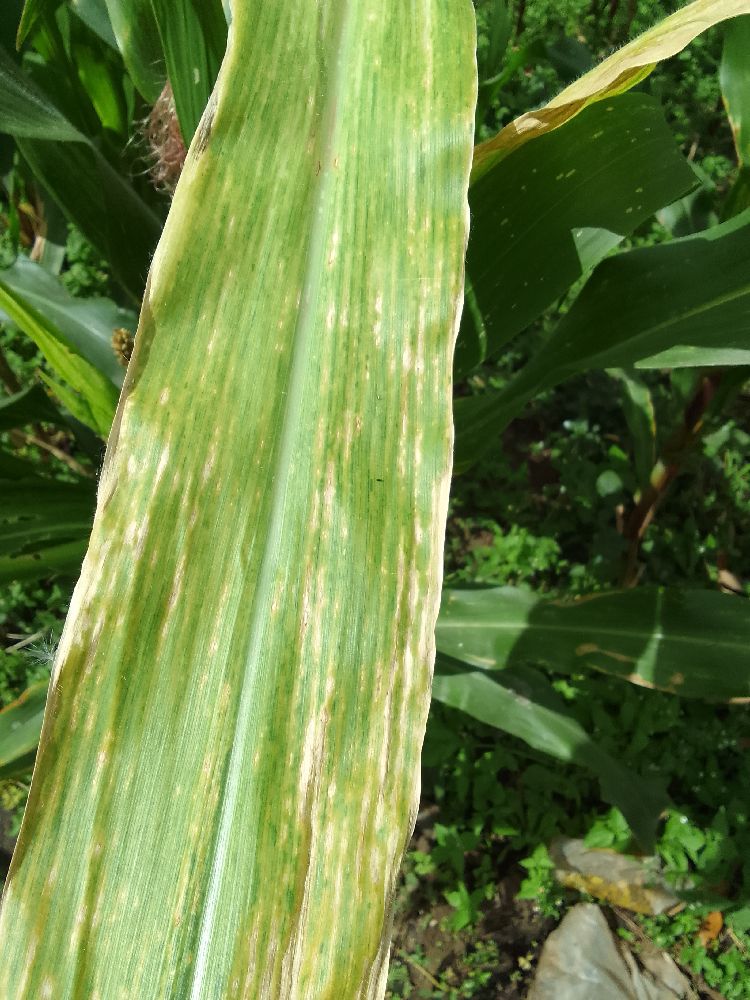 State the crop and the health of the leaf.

maize, maize lethal necrosis
